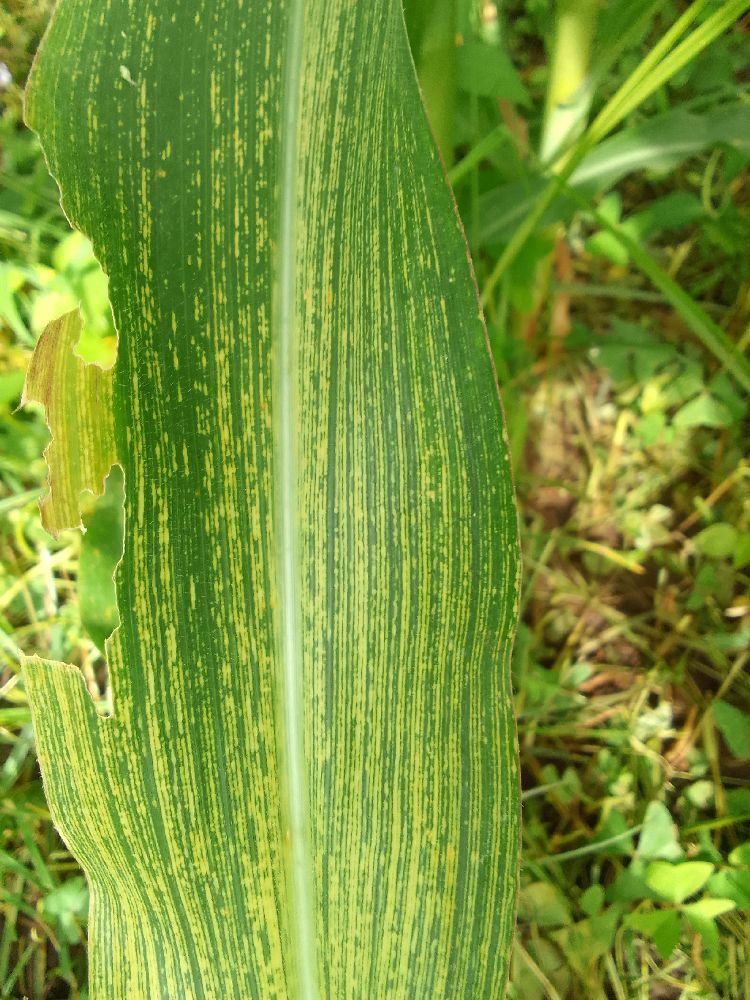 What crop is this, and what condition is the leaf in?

maize, maize lethal necrosis
